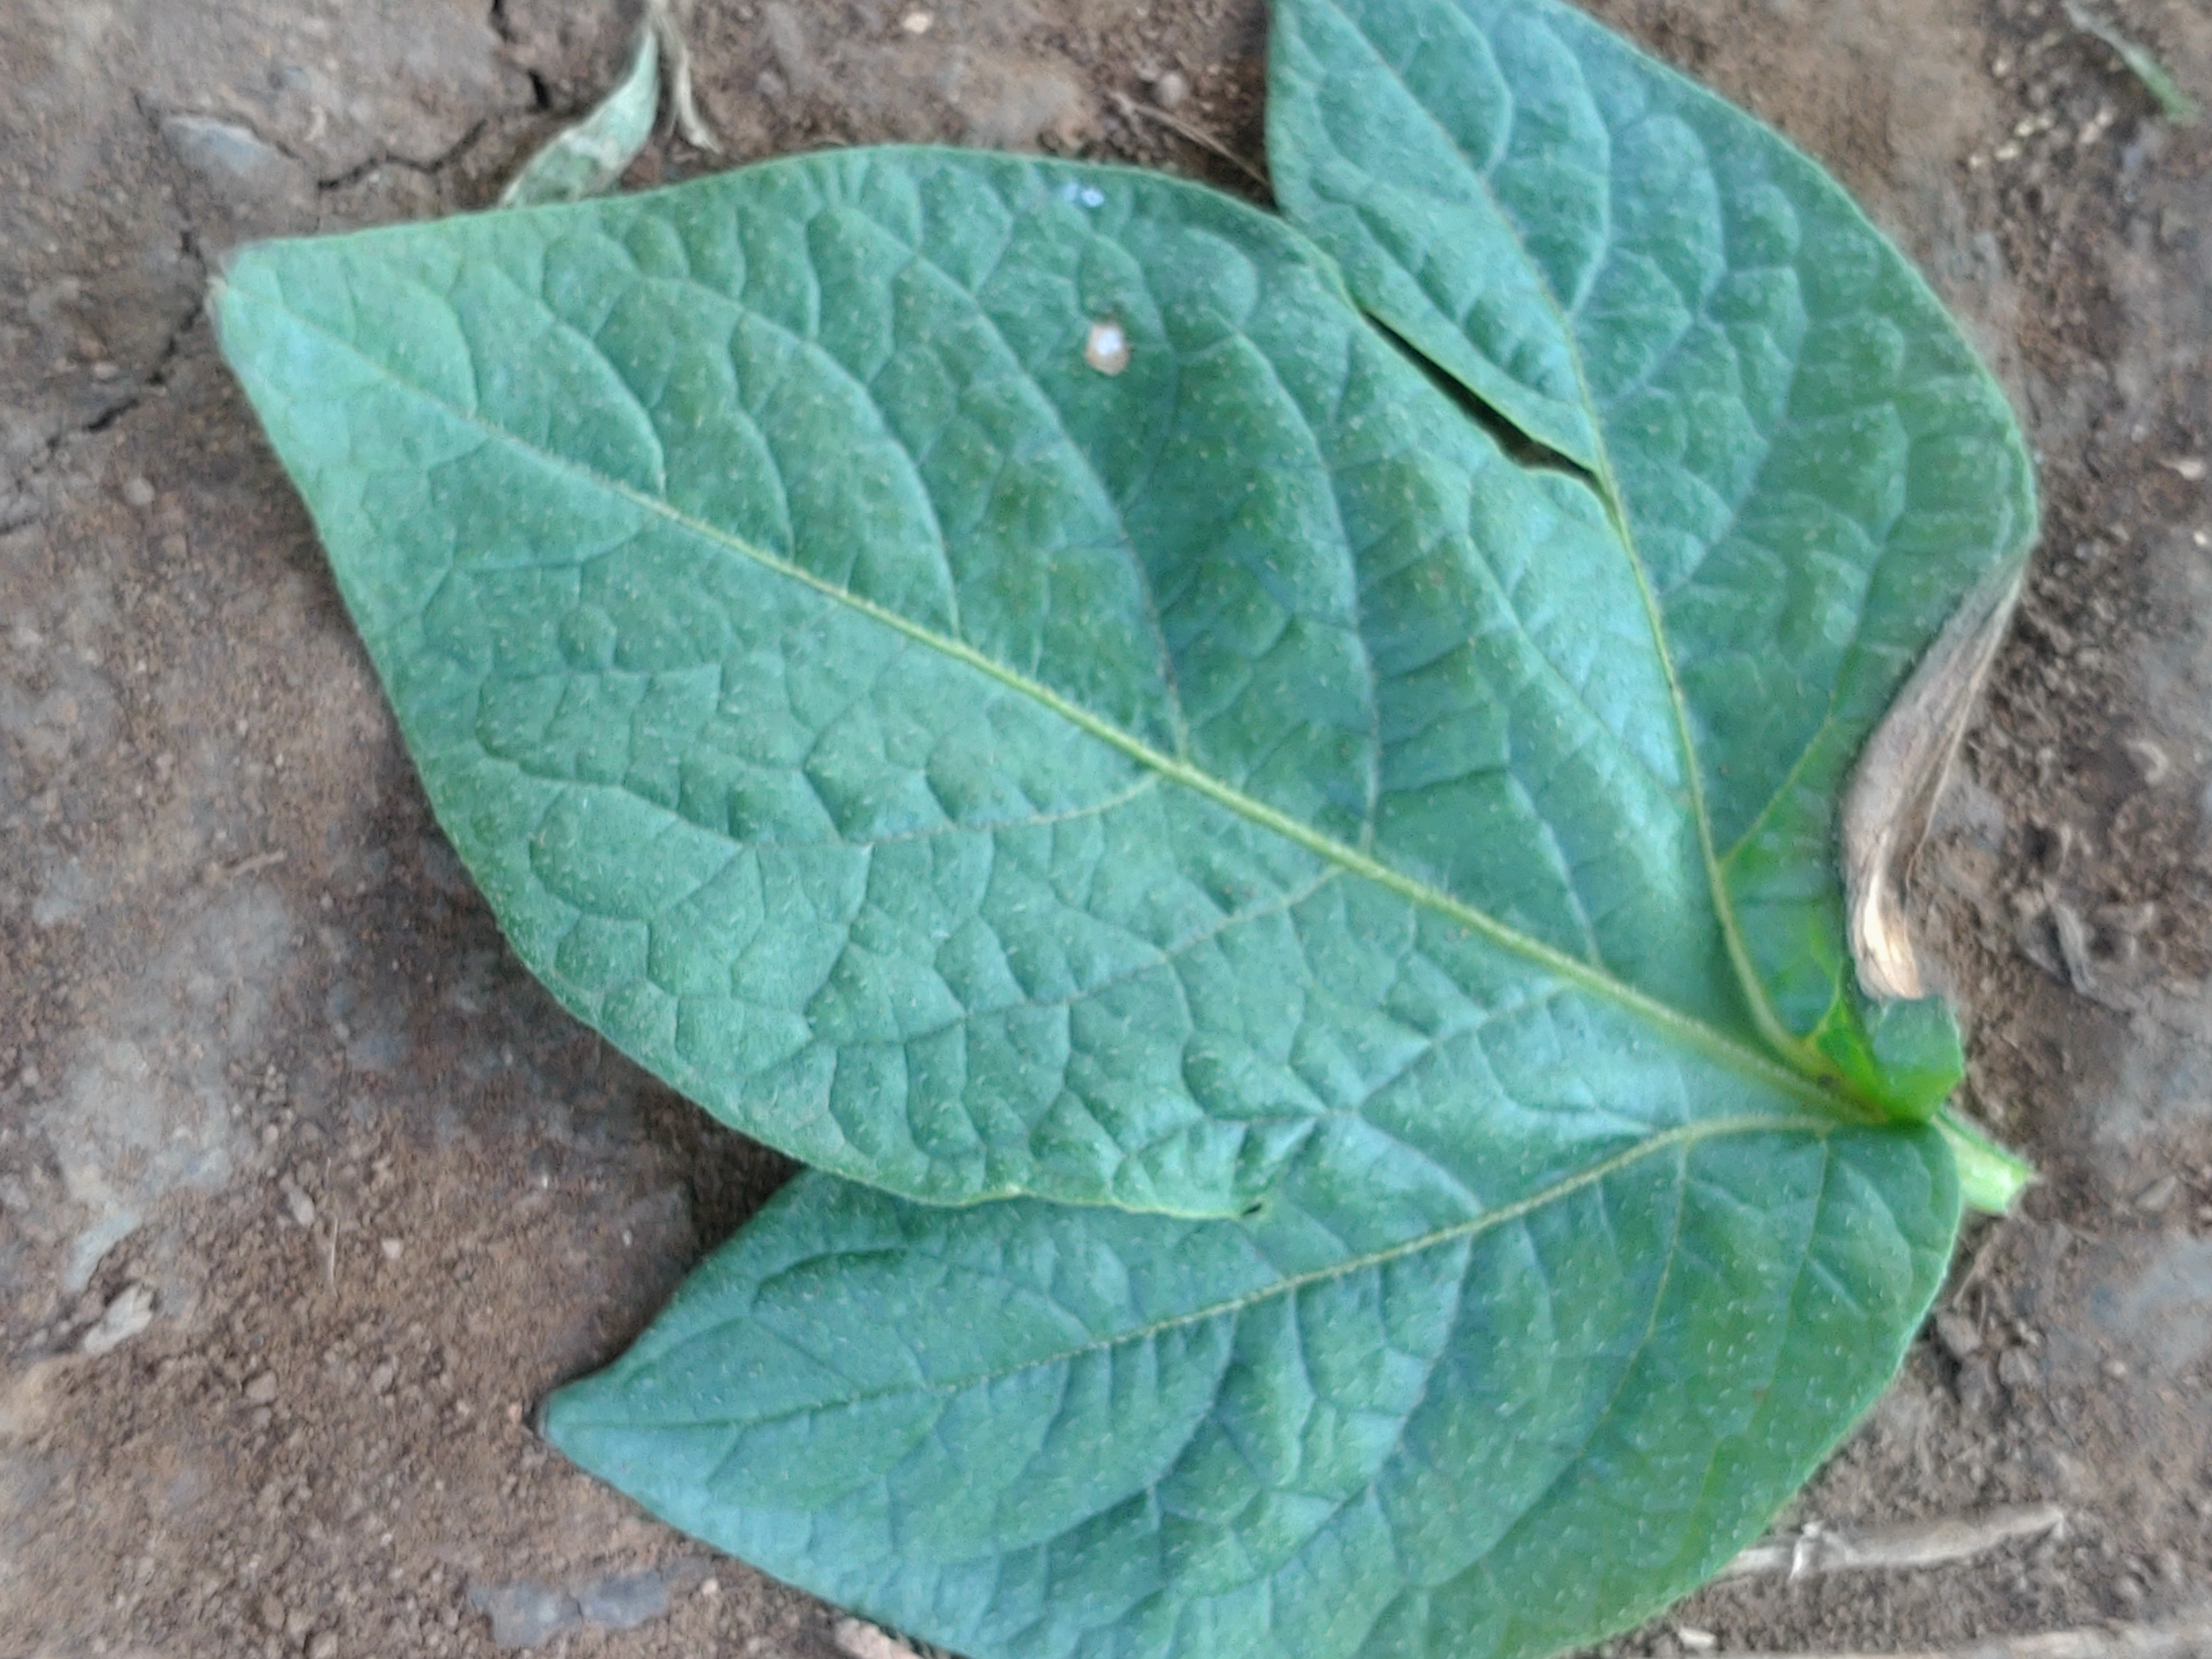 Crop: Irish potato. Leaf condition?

early blight
